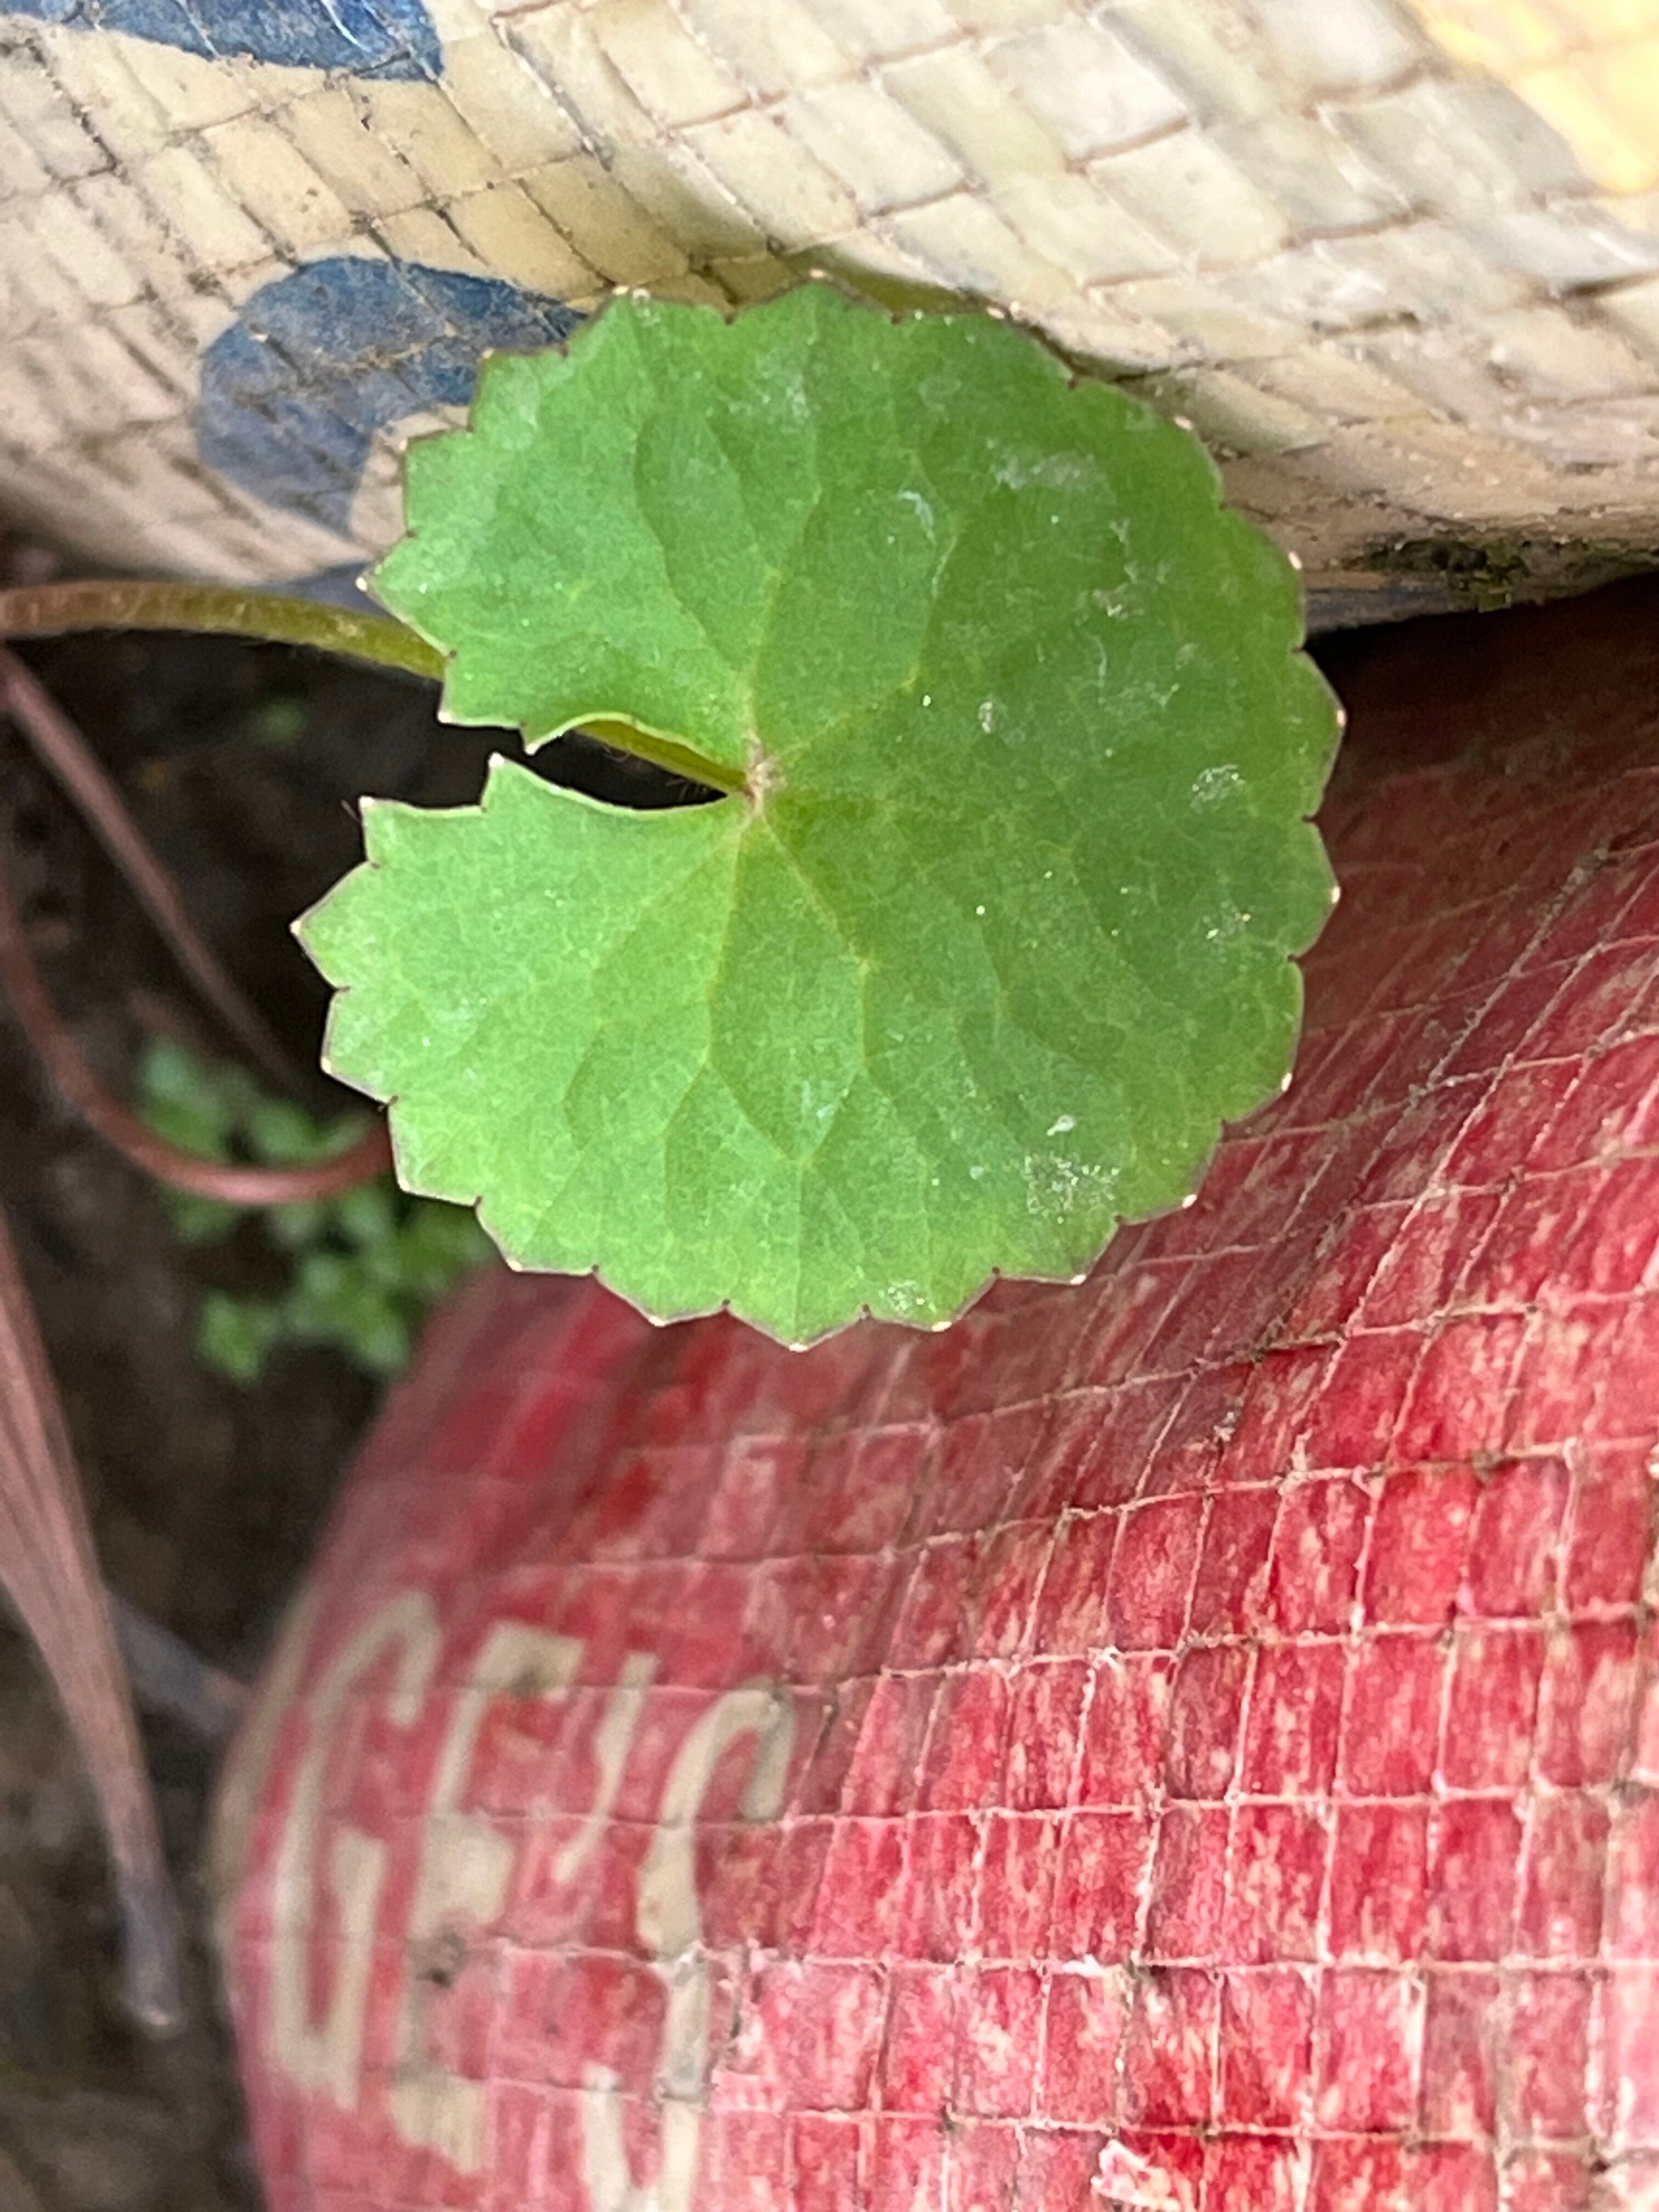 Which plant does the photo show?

thankuni
